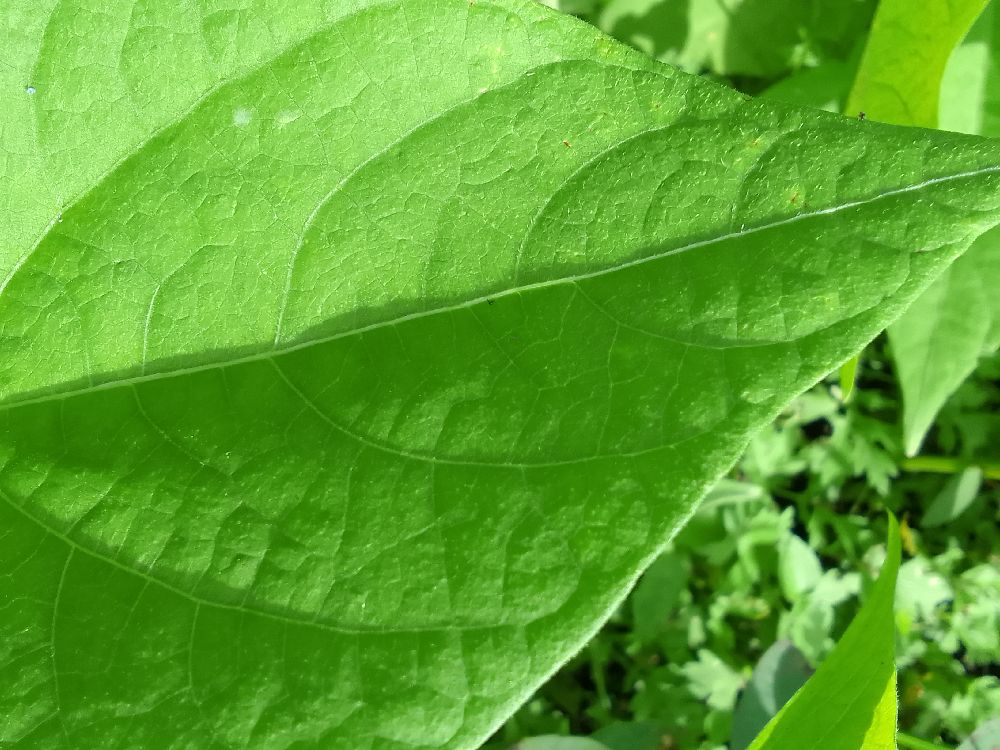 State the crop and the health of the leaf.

common bean, healthy
